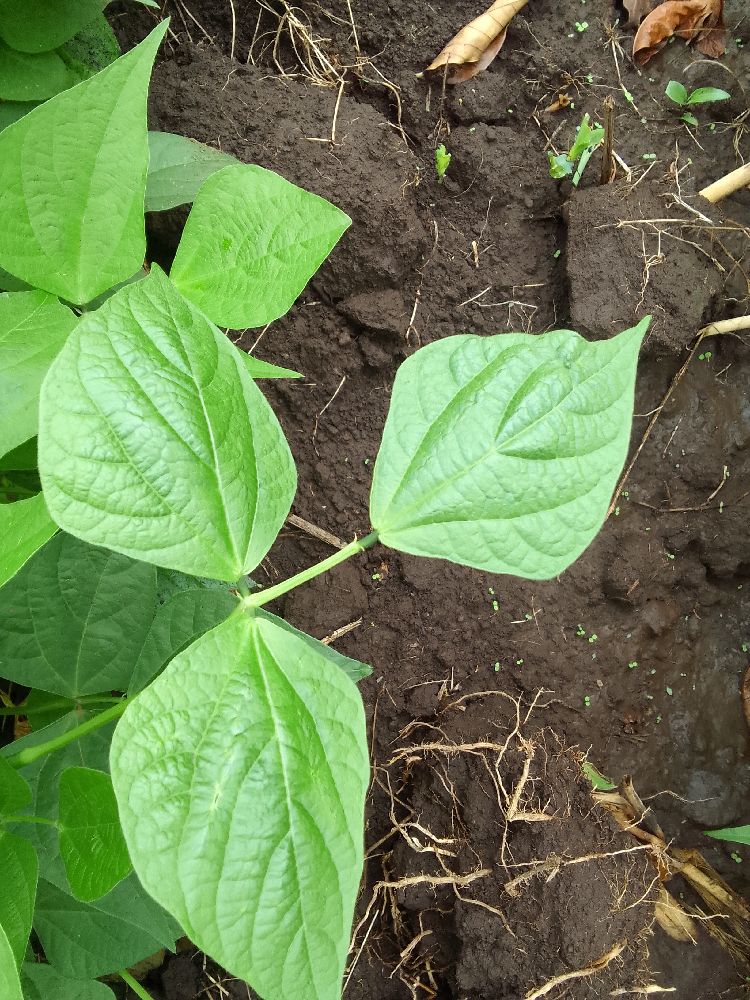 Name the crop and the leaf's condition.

common bean, healthy
